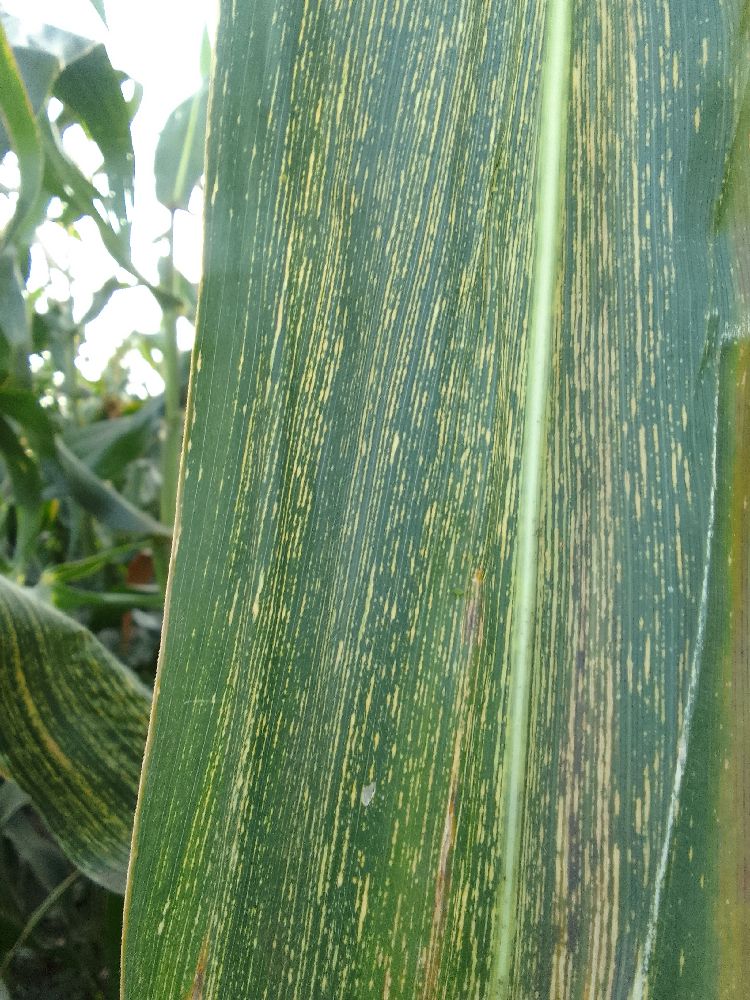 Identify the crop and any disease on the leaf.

maize, maize streak virus
